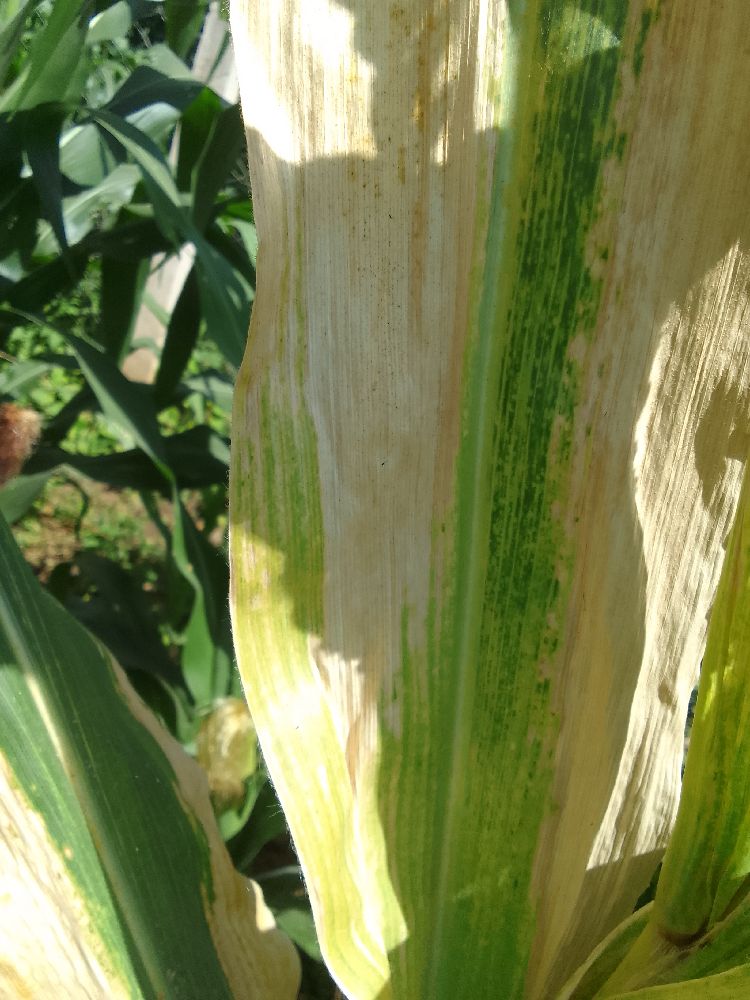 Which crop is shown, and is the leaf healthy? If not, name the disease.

maize, maize lethal necrosis
